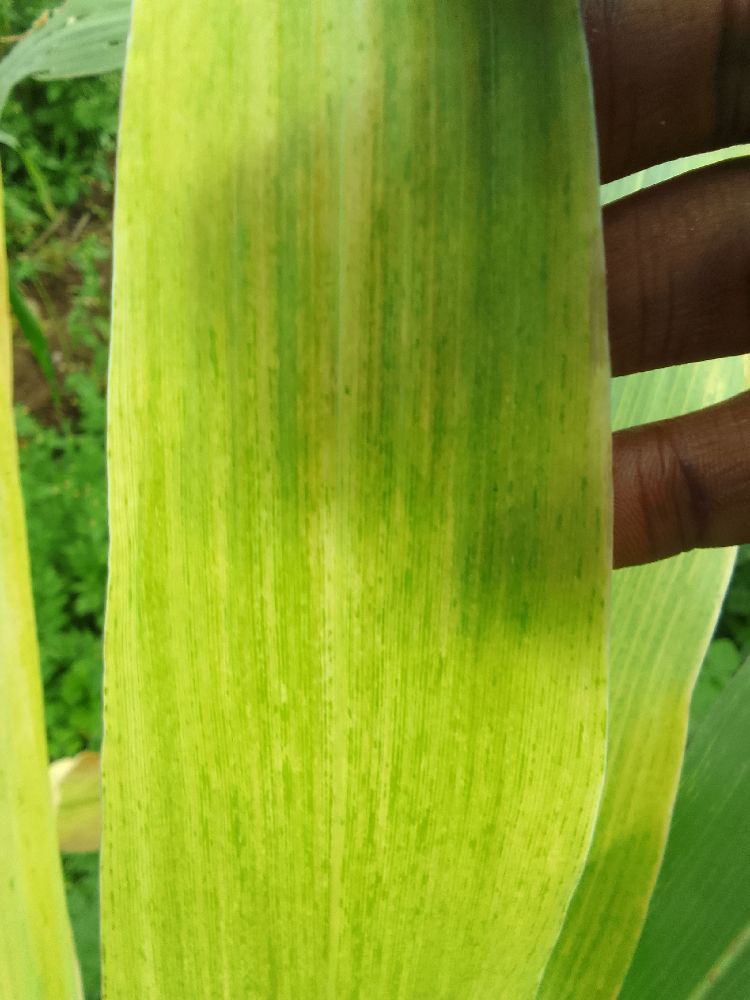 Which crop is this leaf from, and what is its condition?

maize, maize lethal necrosis
